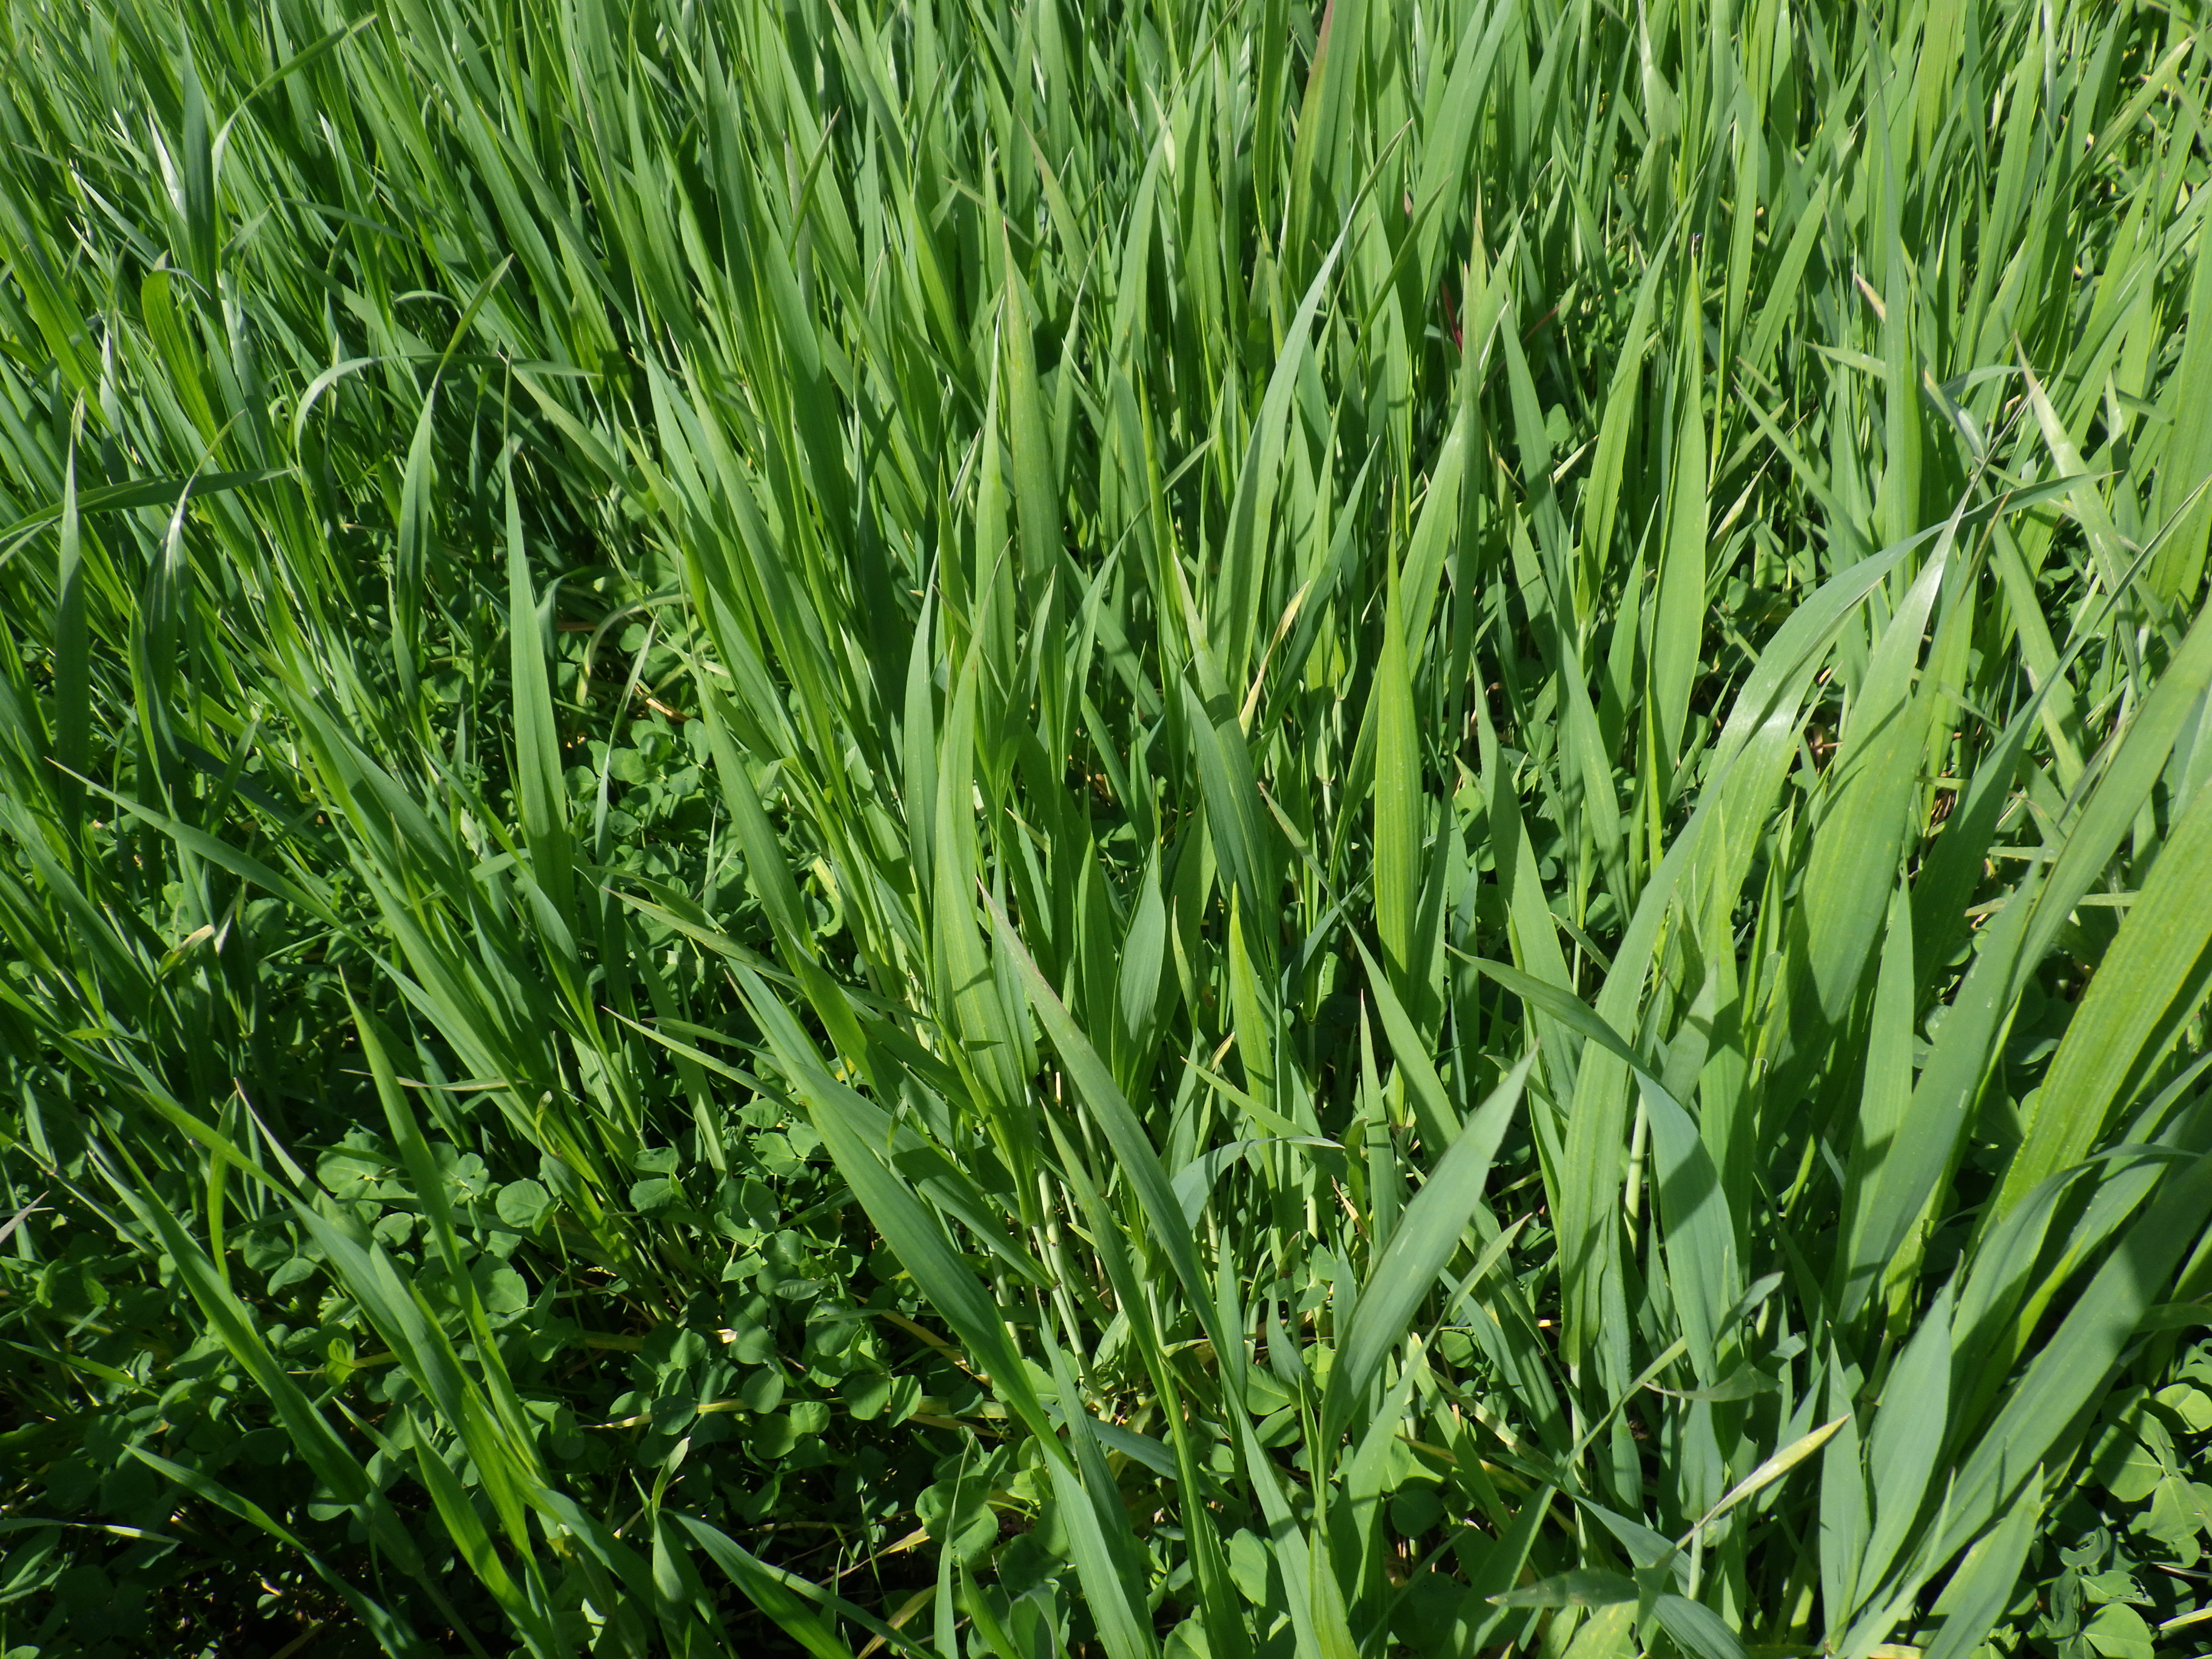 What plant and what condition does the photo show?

wheat, healthy
